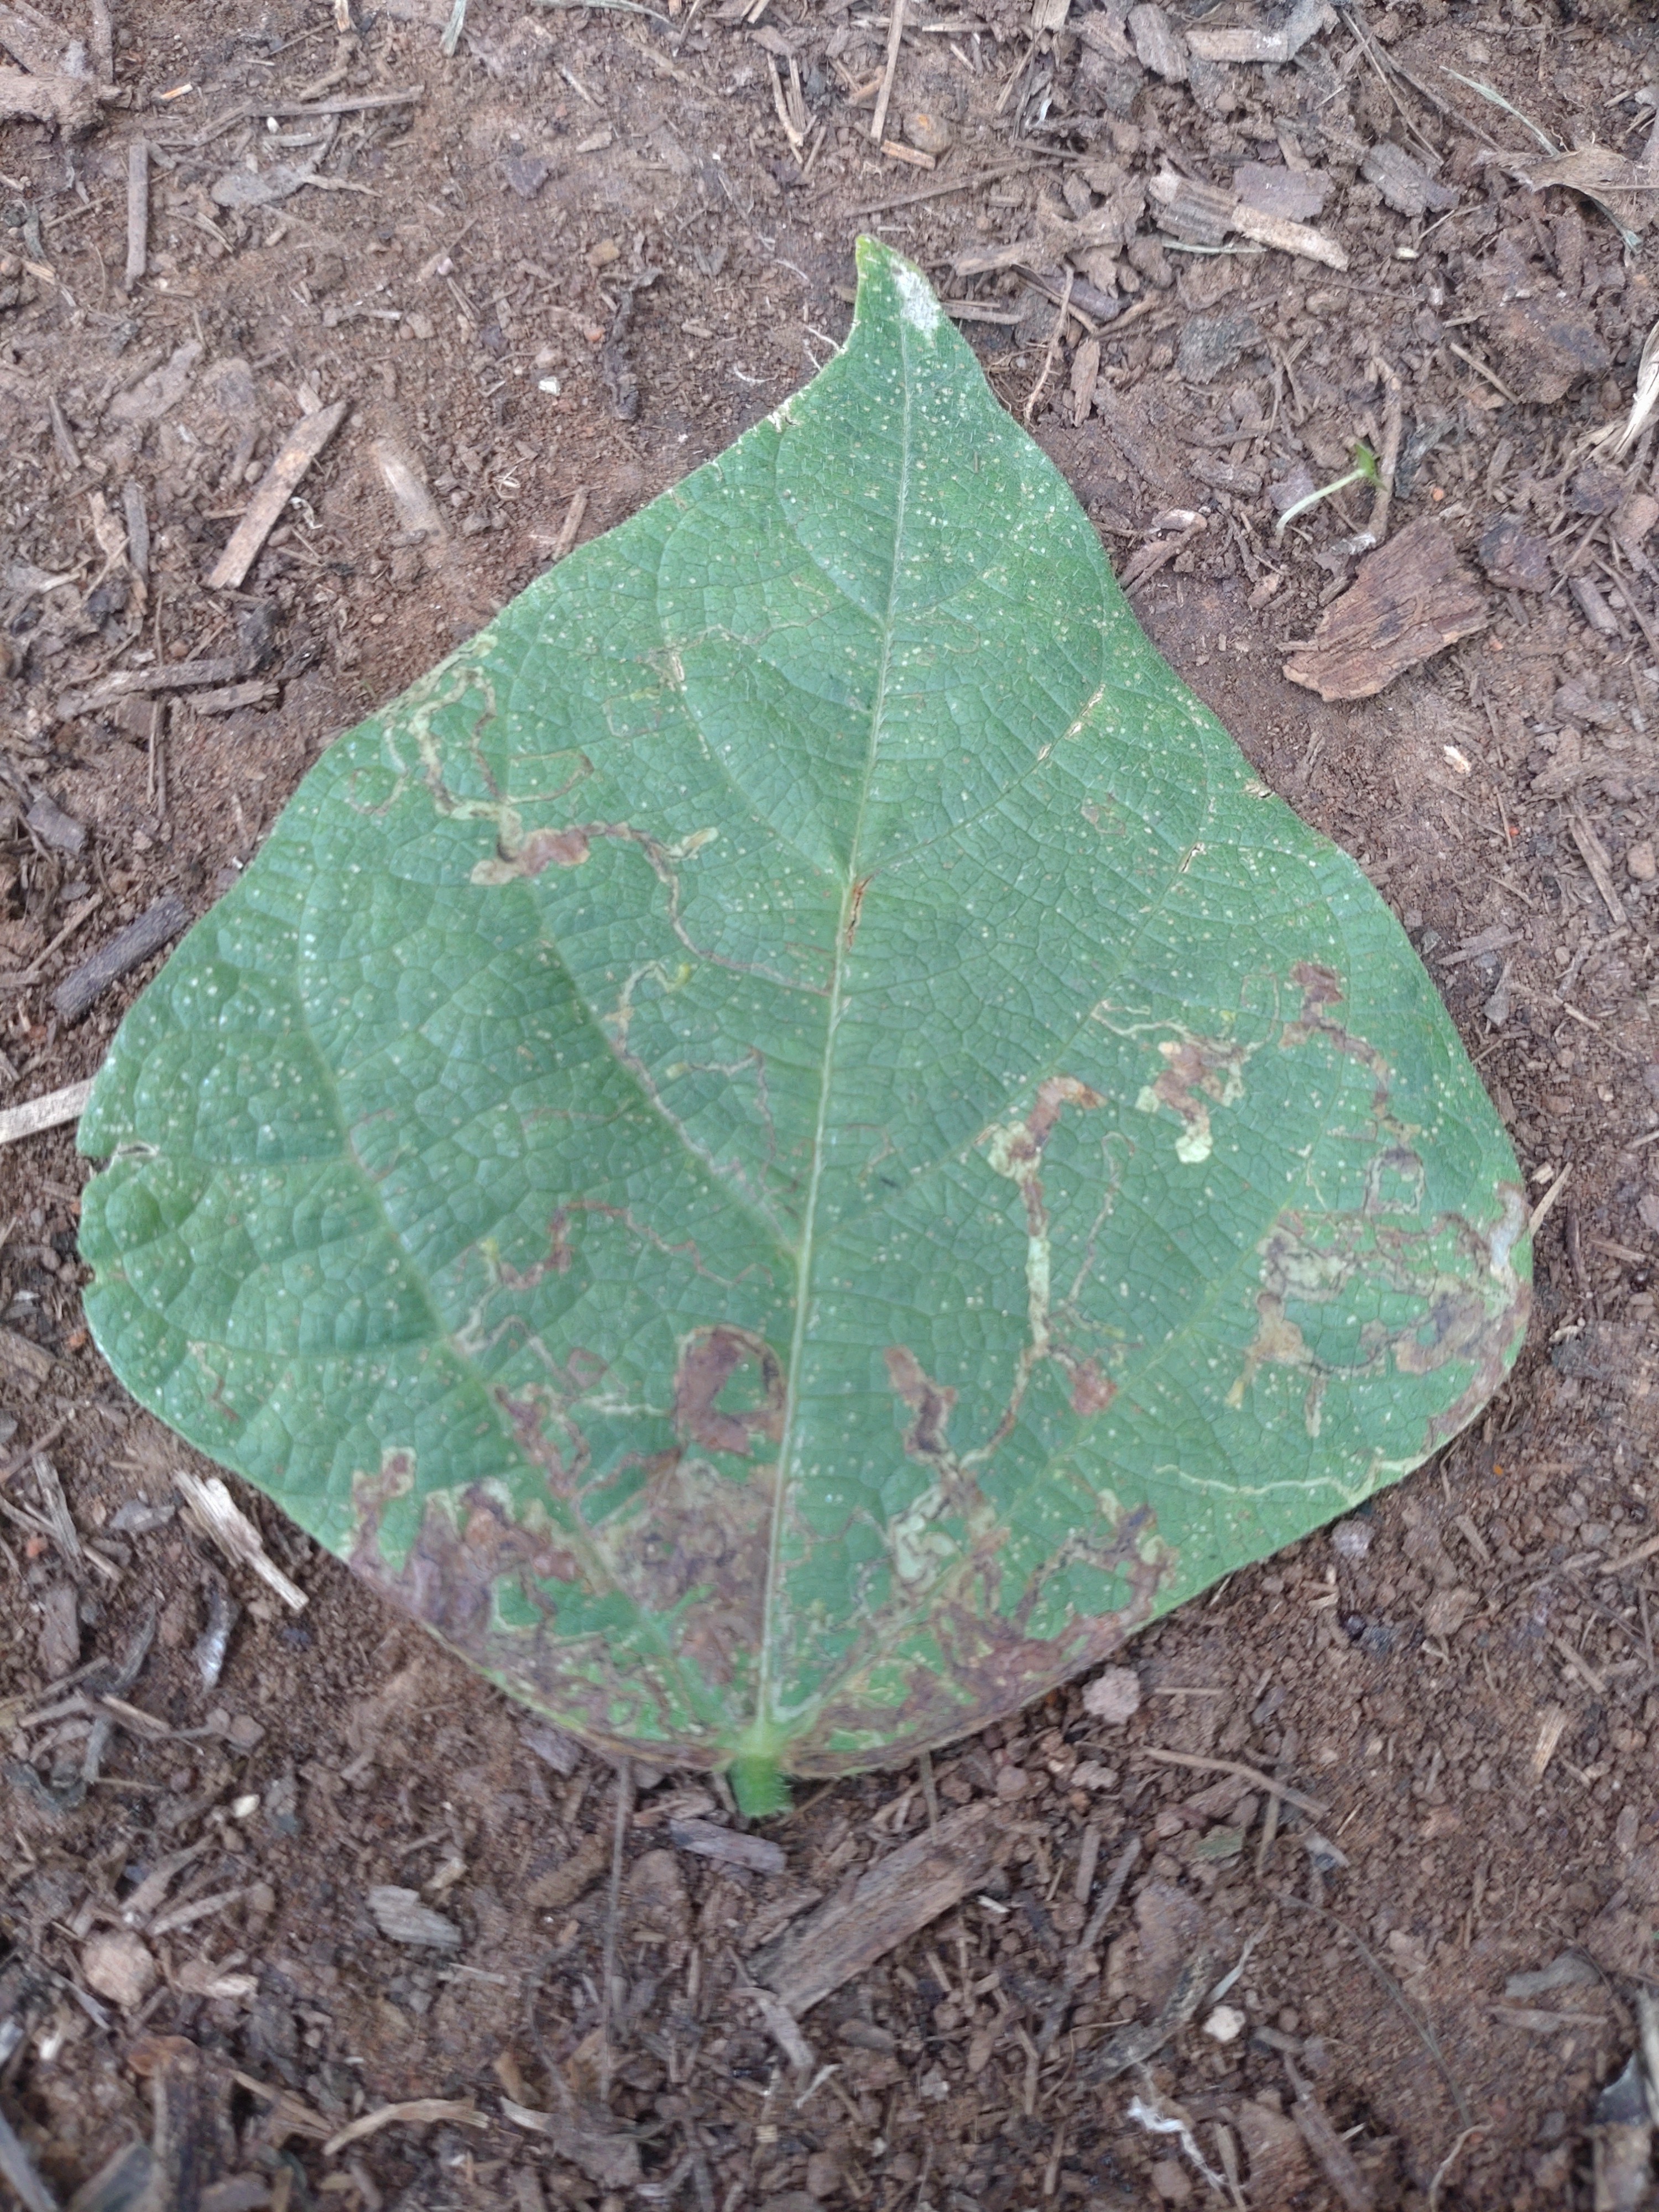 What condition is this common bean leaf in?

anthracnose
